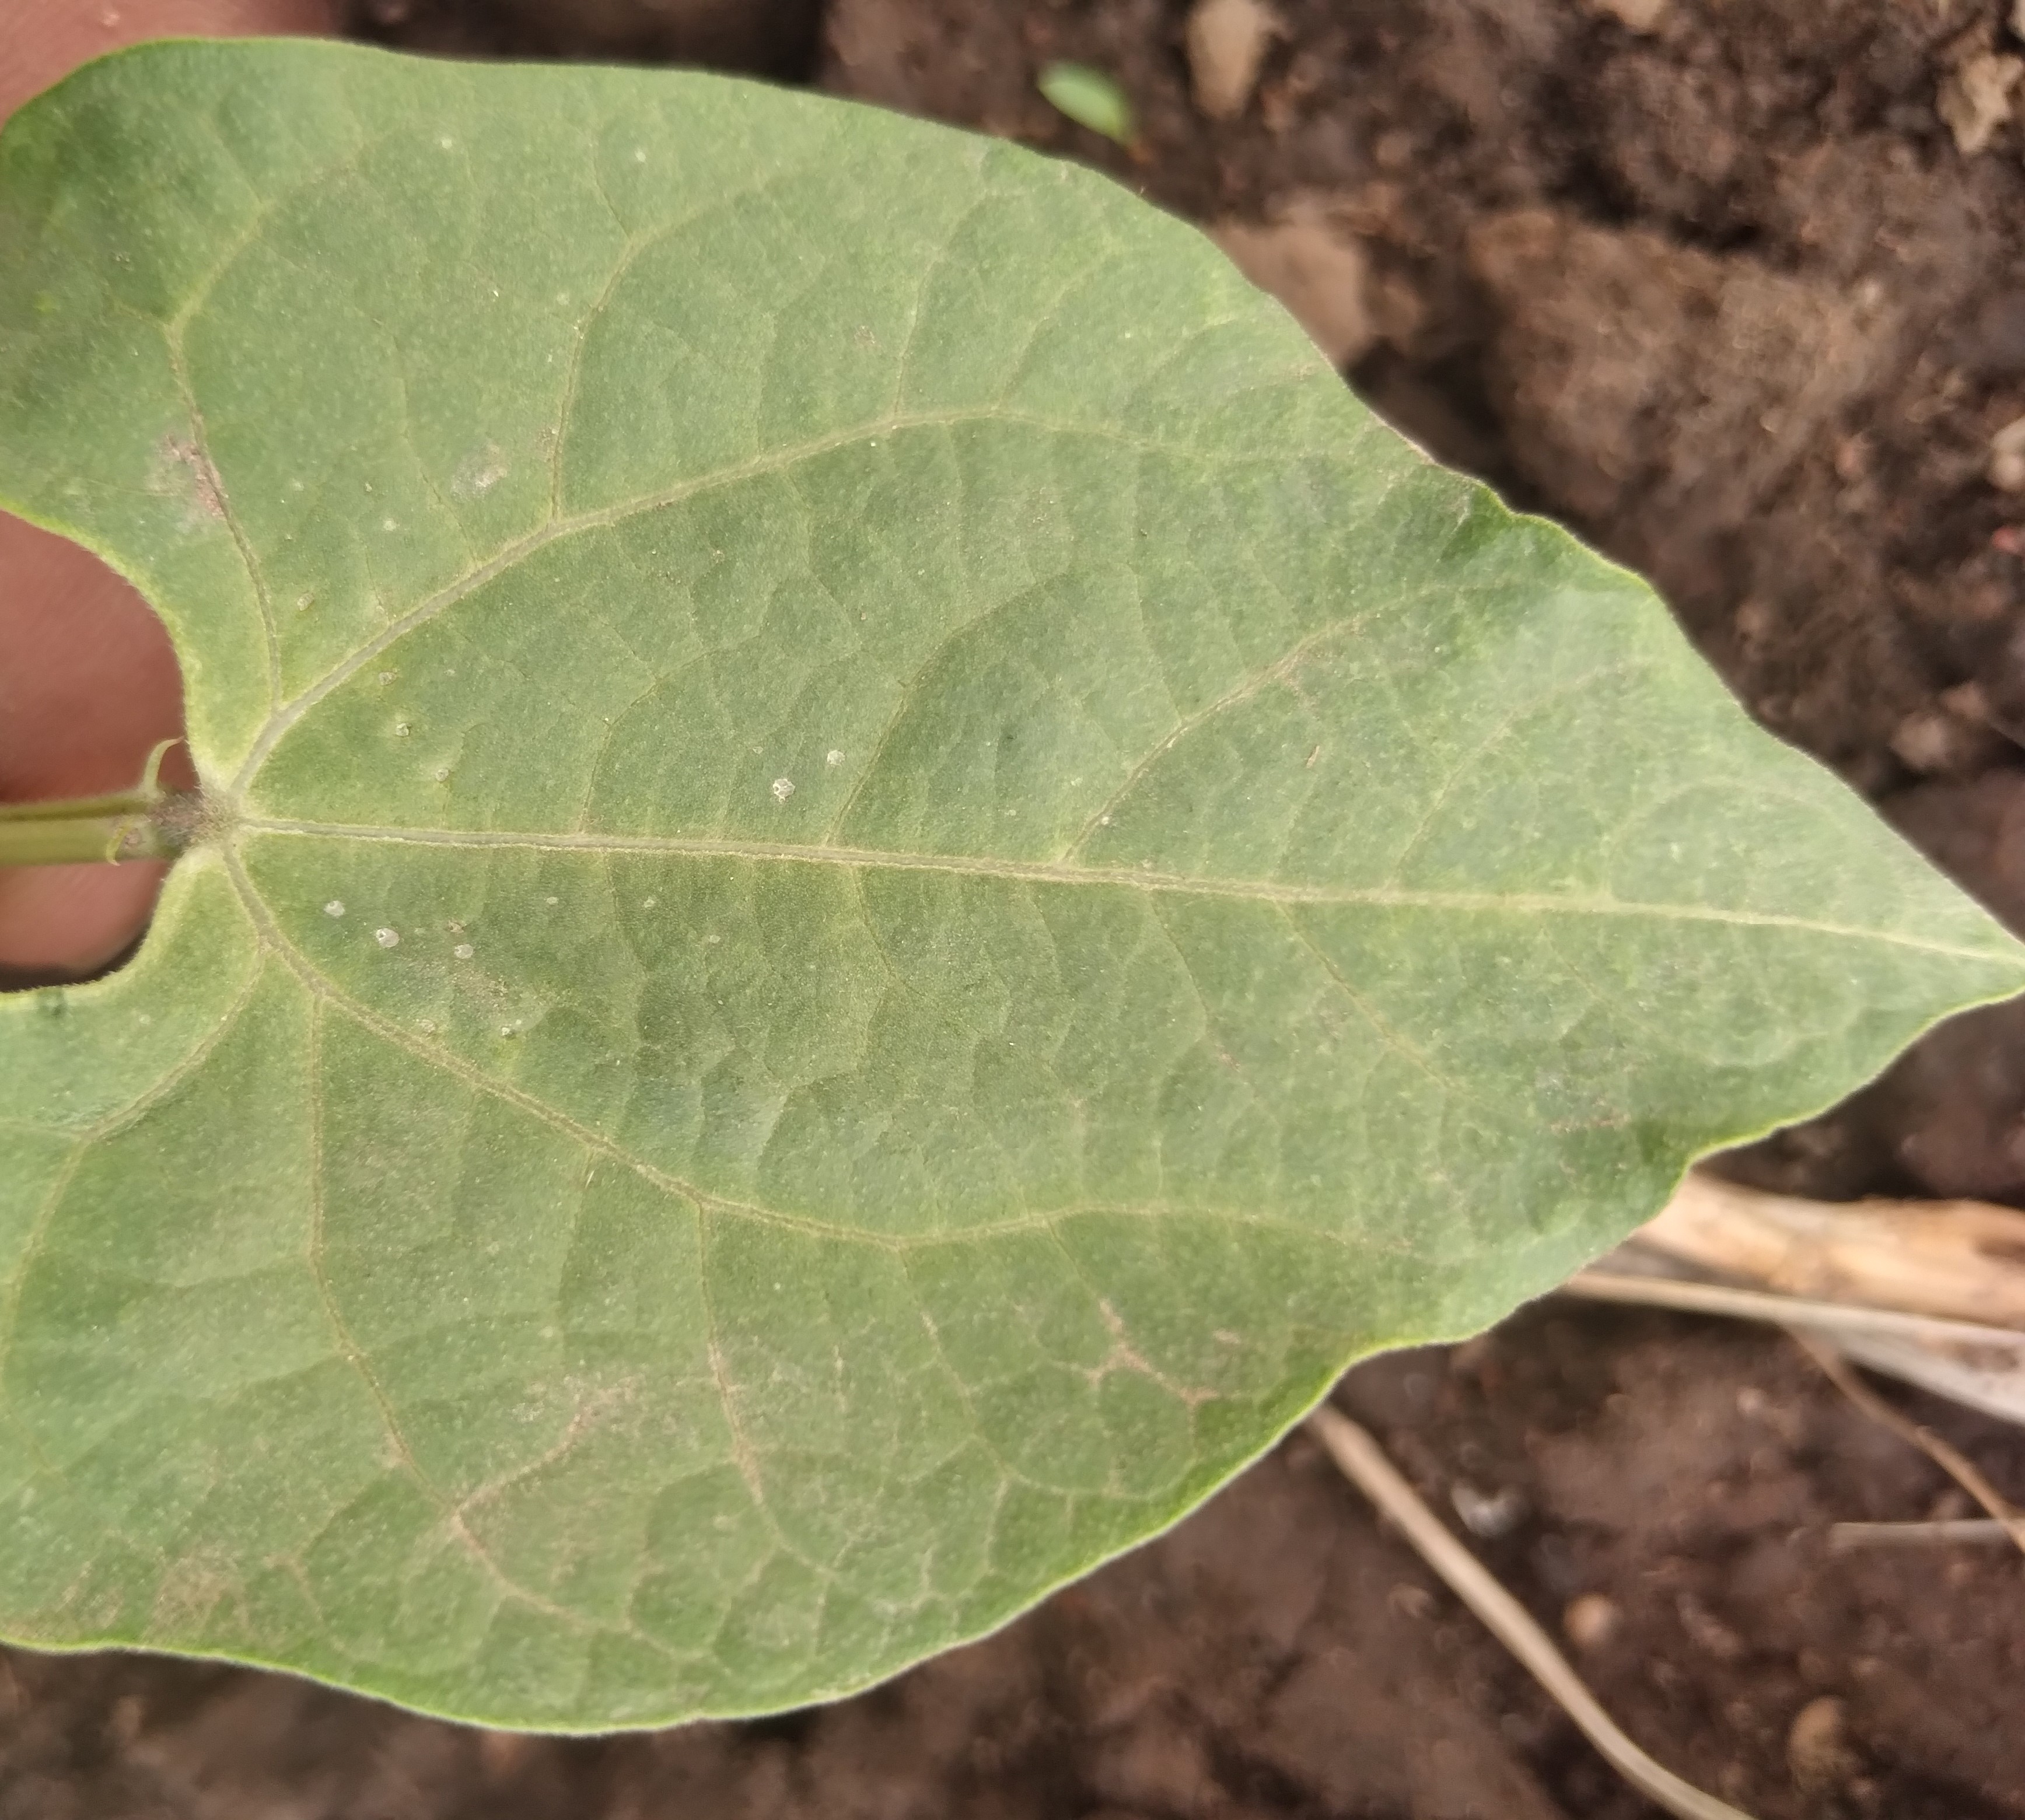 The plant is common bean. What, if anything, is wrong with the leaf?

healthy
